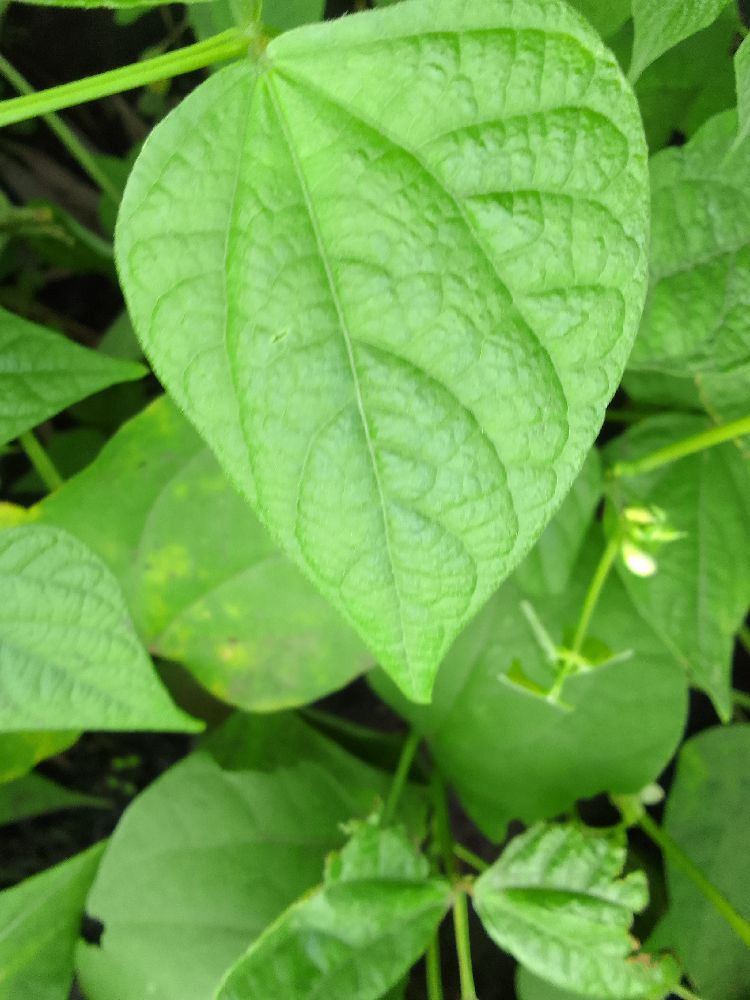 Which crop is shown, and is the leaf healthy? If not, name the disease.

common bean, healthy
